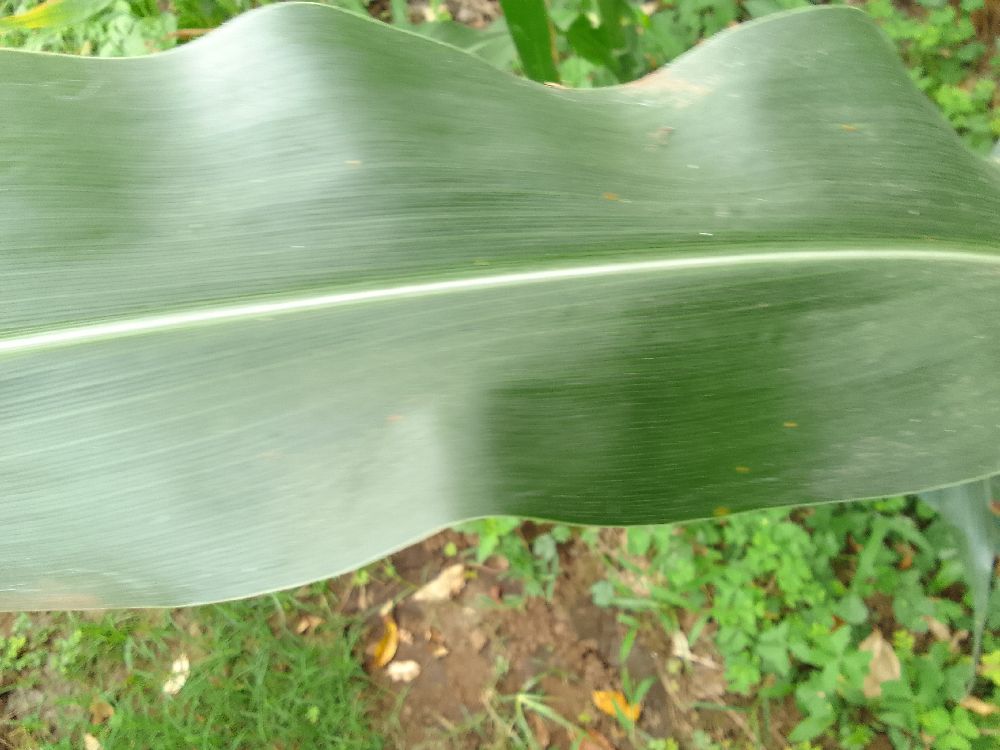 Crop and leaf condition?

maize, healthy
